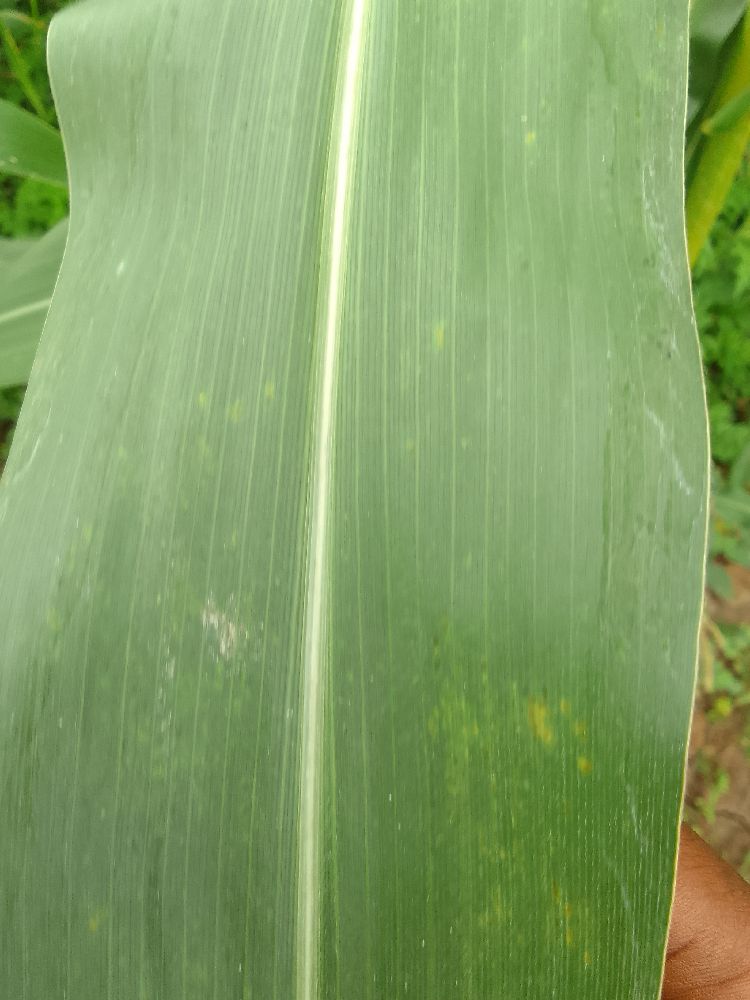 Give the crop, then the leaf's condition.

maize, healthy
